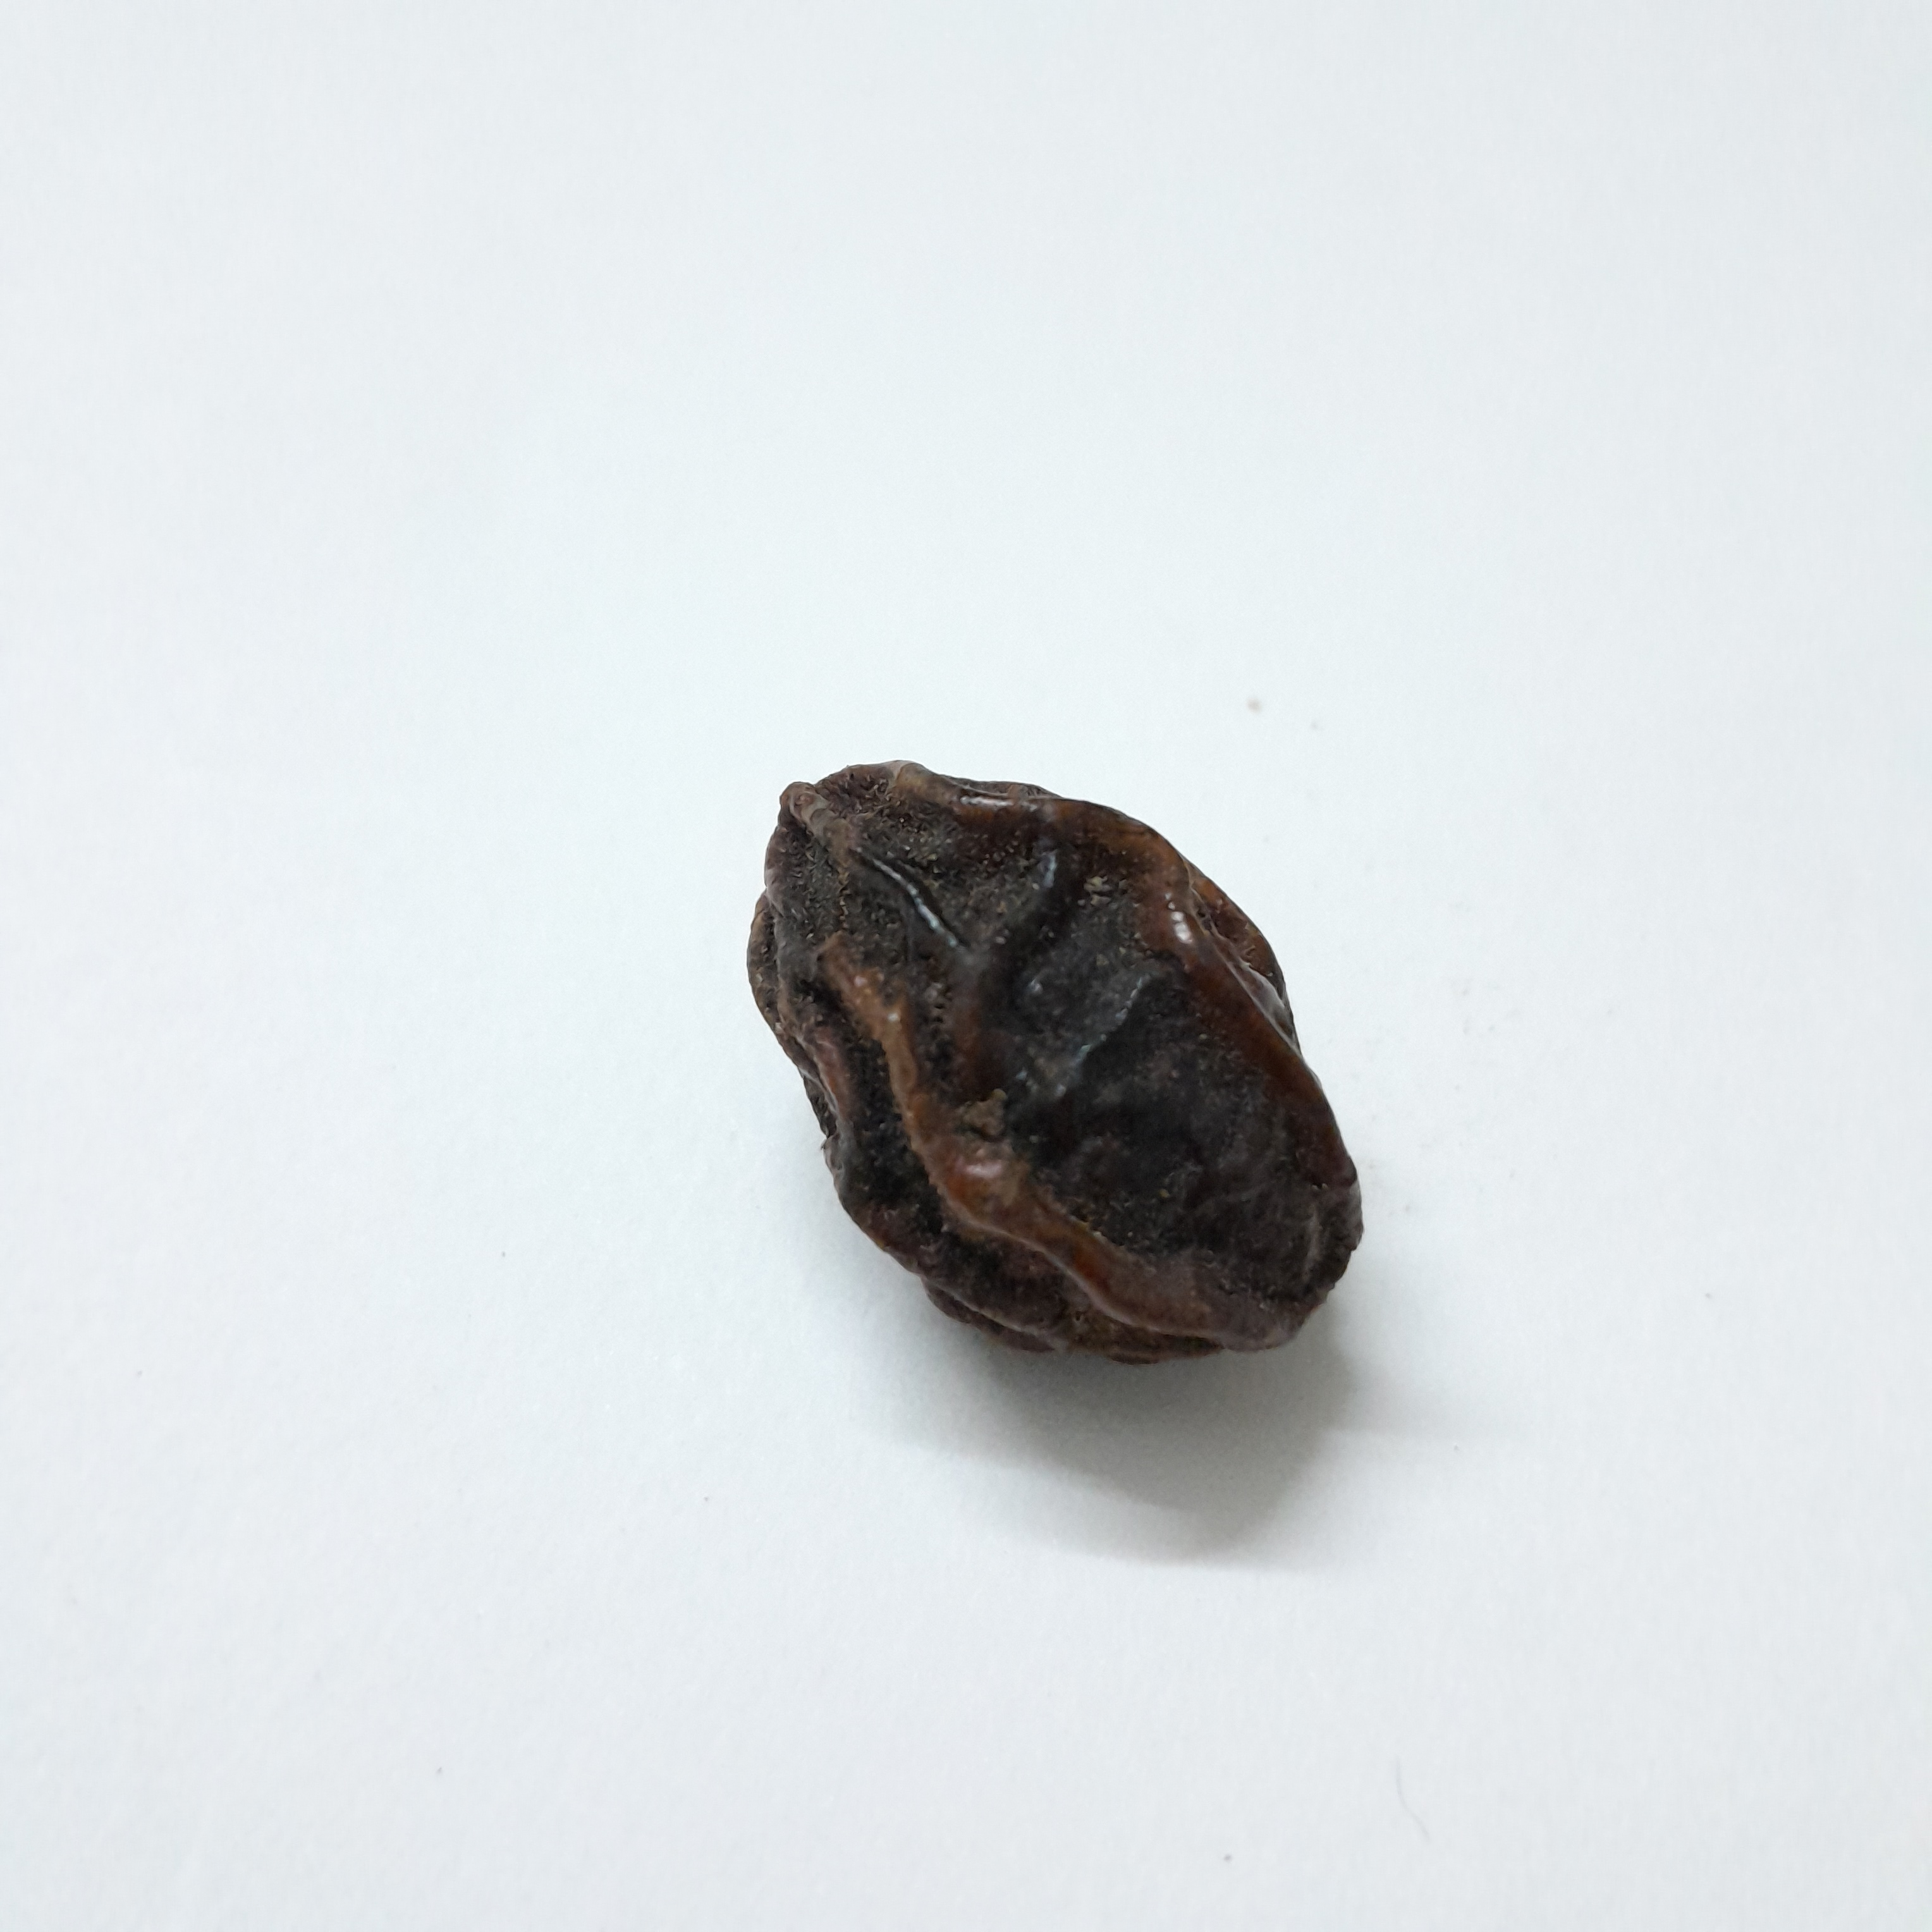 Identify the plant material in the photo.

kadukharik
